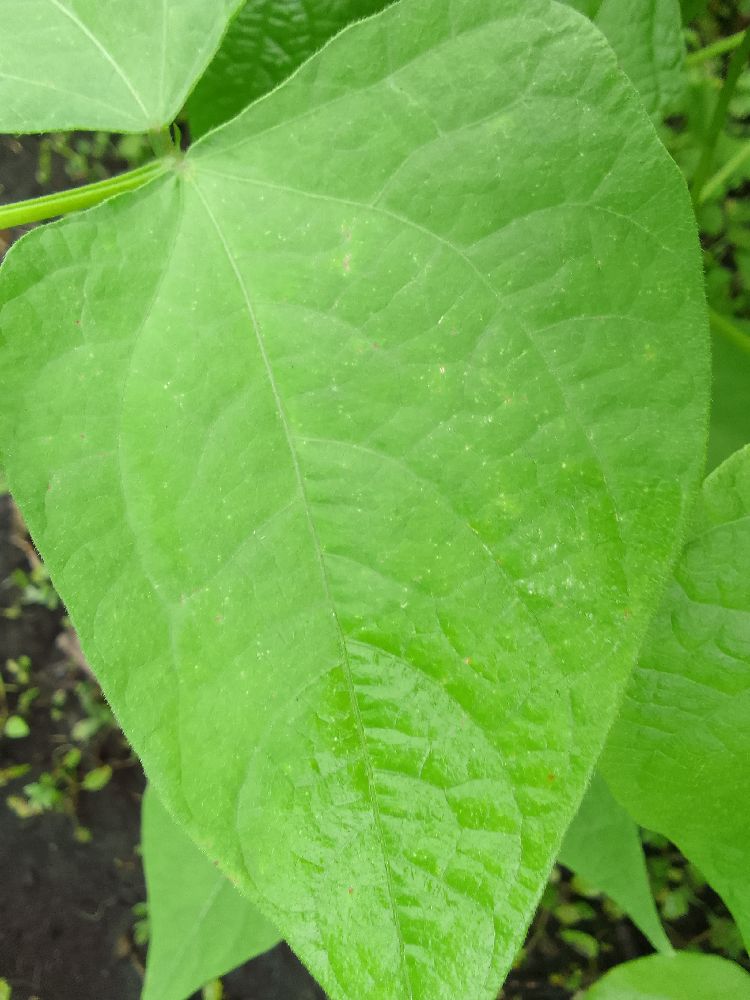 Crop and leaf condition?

common bean, healthy
